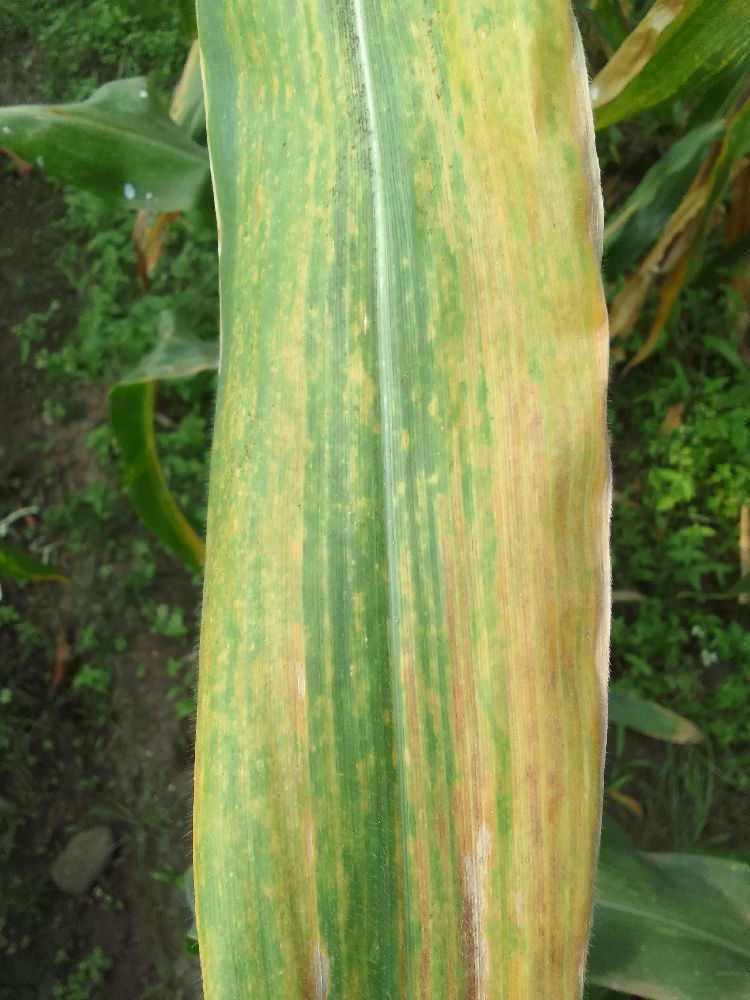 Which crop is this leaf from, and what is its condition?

maize, maize lethal necrosis
